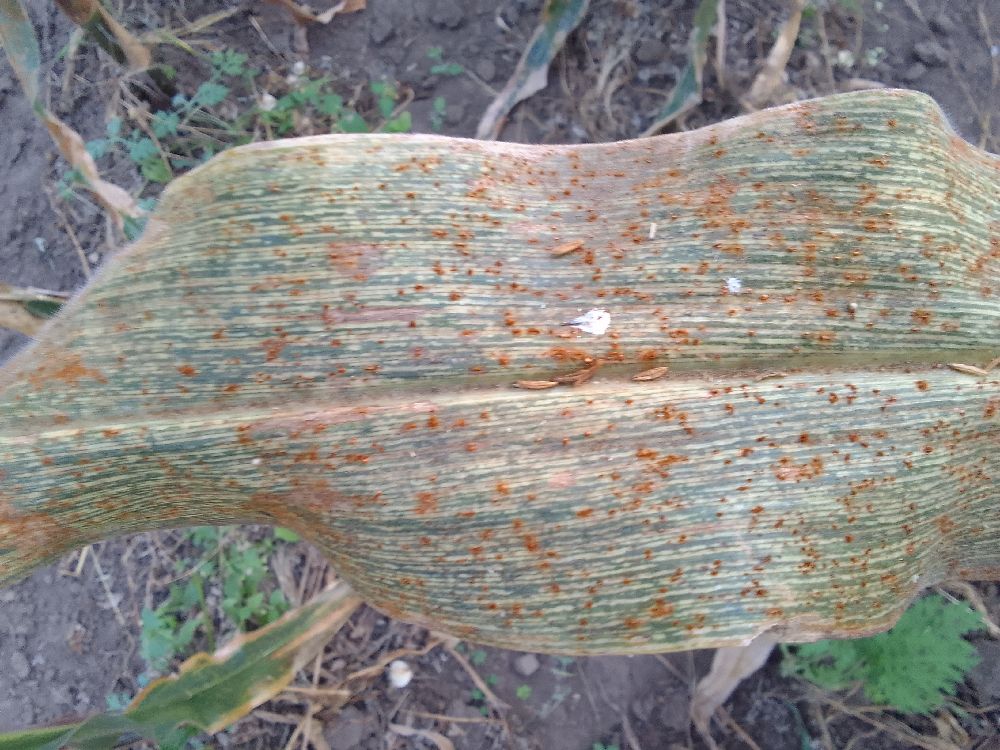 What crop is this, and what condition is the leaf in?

maize, maize streak virus
